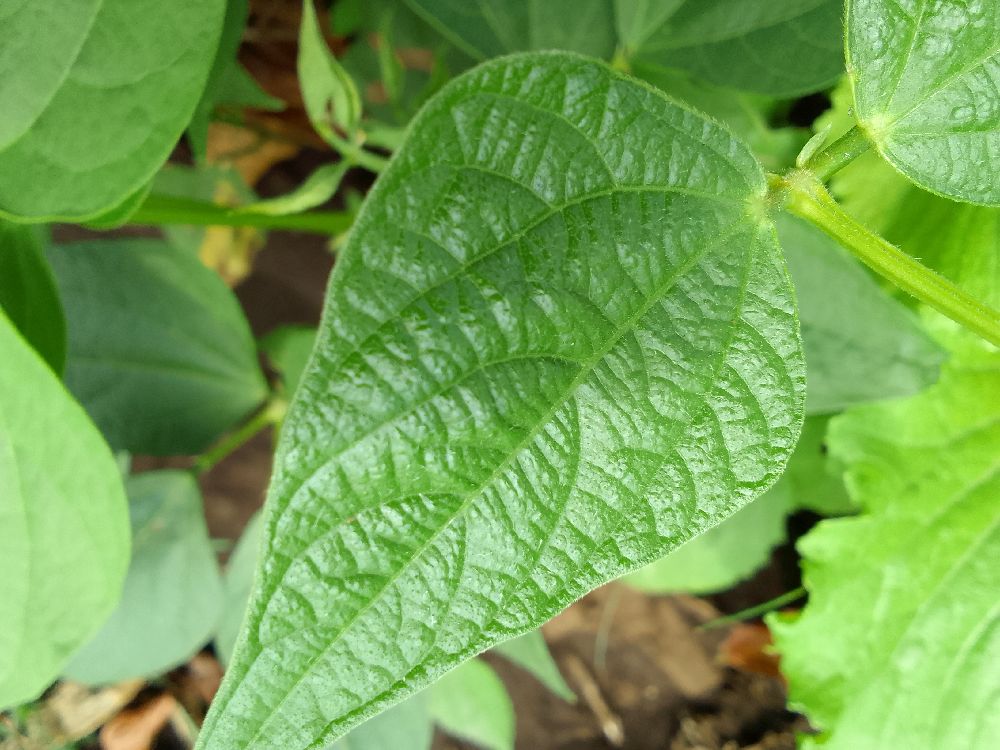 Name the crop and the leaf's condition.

common bean, healthy
